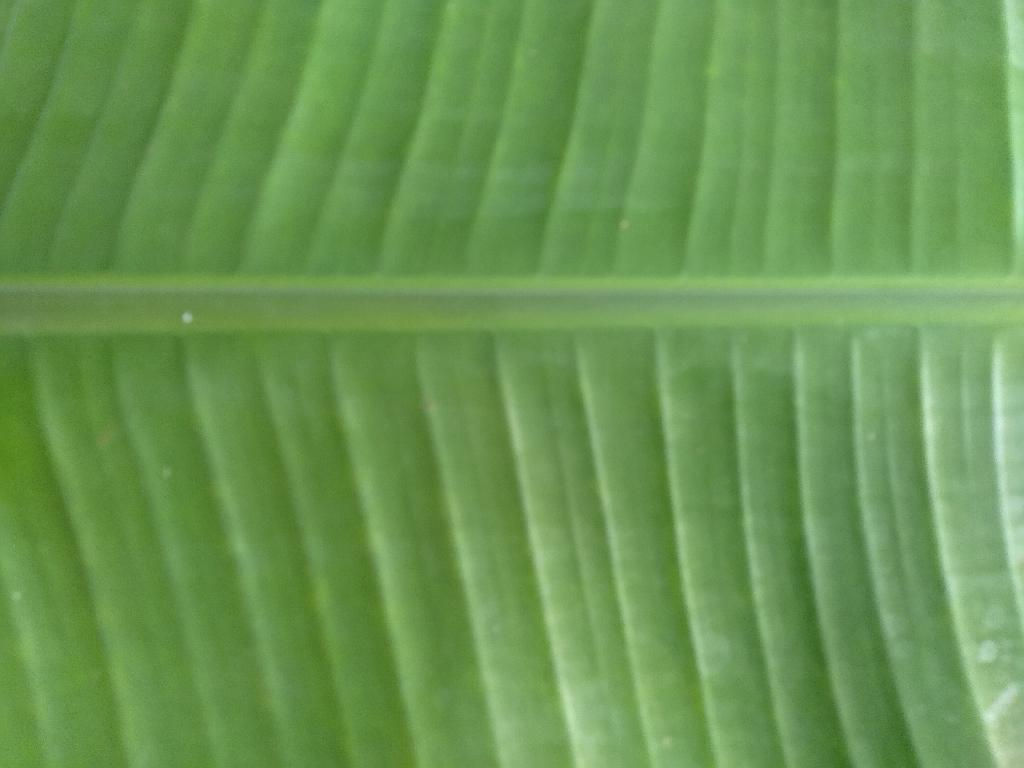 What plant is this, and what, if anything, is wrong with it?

banana, healthy
